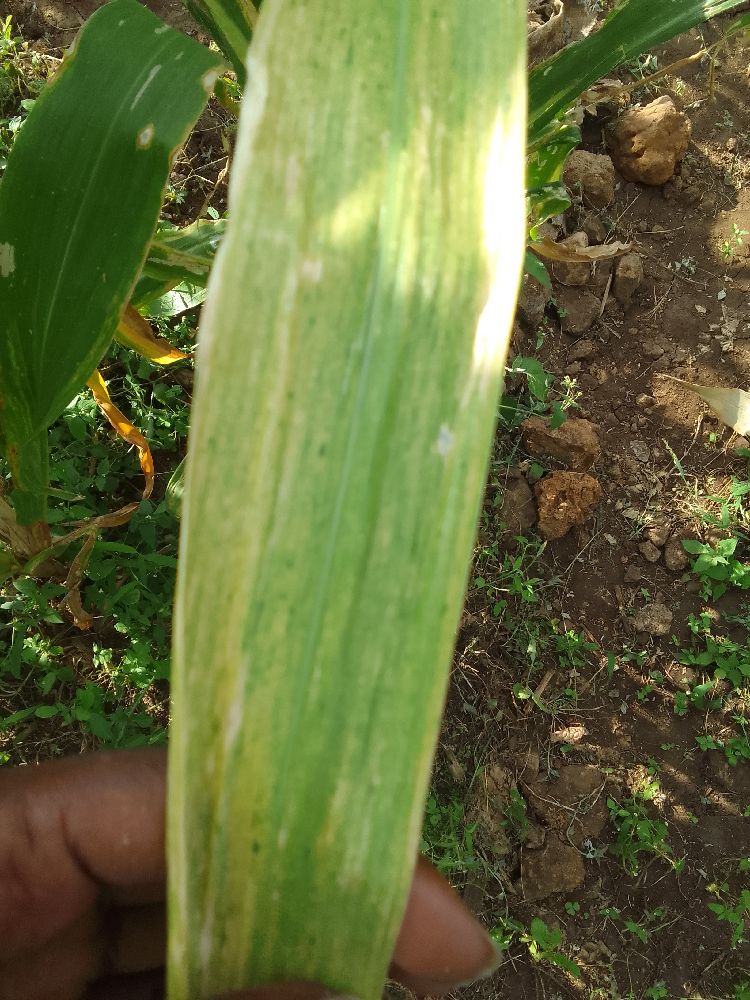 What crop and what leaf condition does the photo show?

maize, maize lethal necrosis
